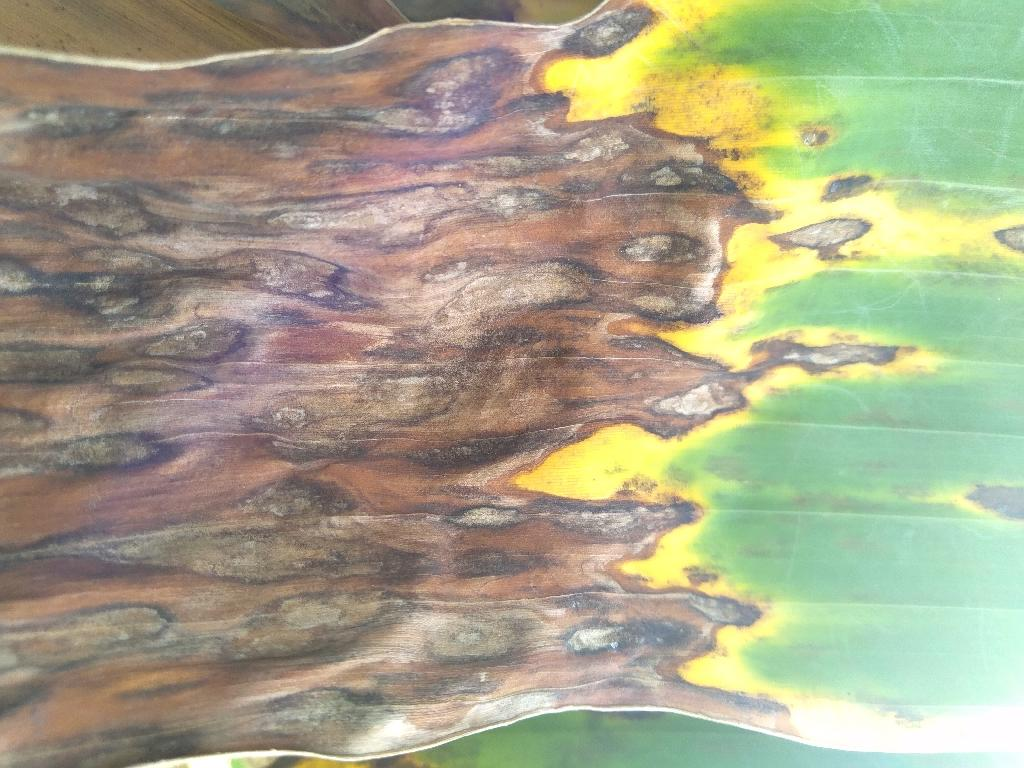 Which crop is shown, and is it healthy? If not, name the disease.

banana, black sigatoka
